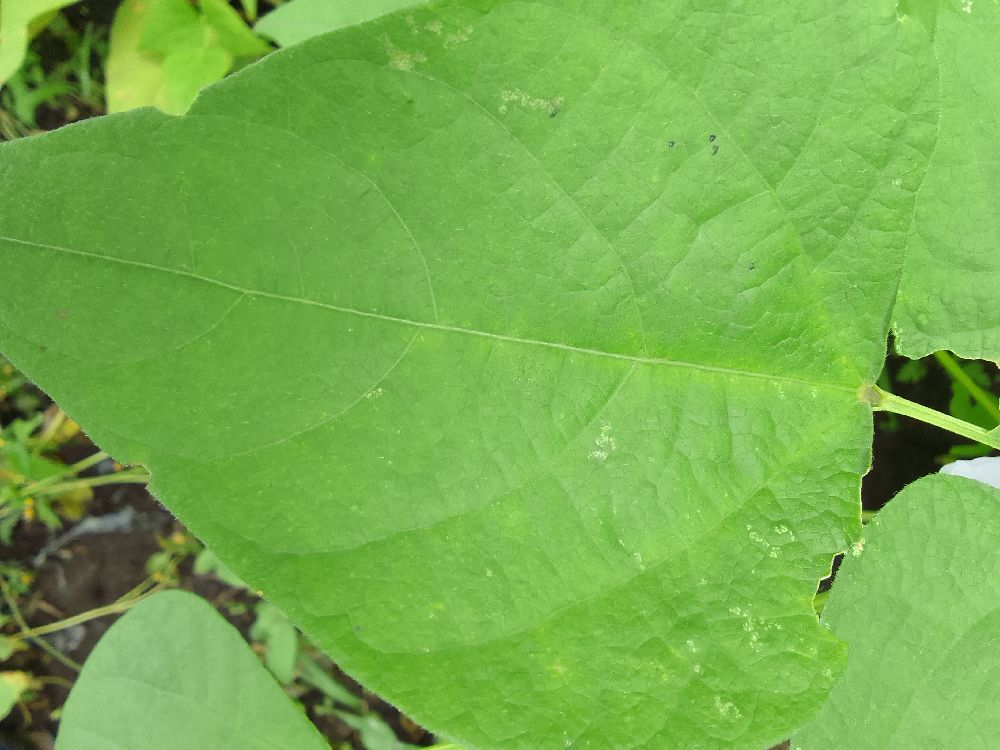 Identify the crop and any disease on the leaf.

common bean, healthy
